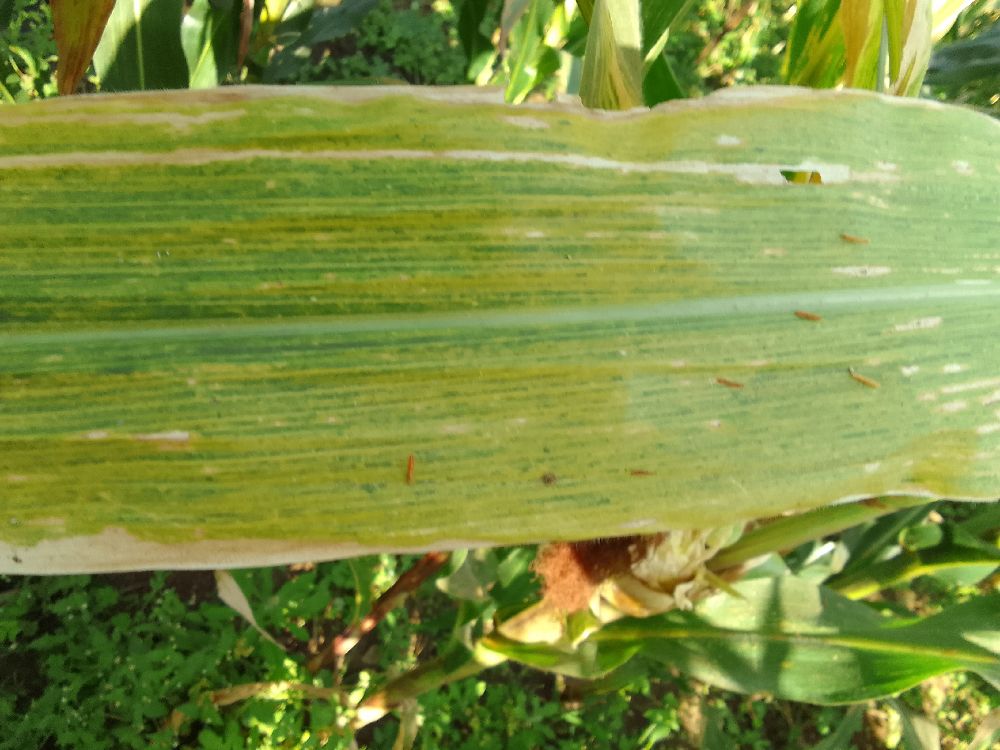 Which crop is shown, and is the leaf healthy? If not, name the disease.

maize, maize lethal necrosis
